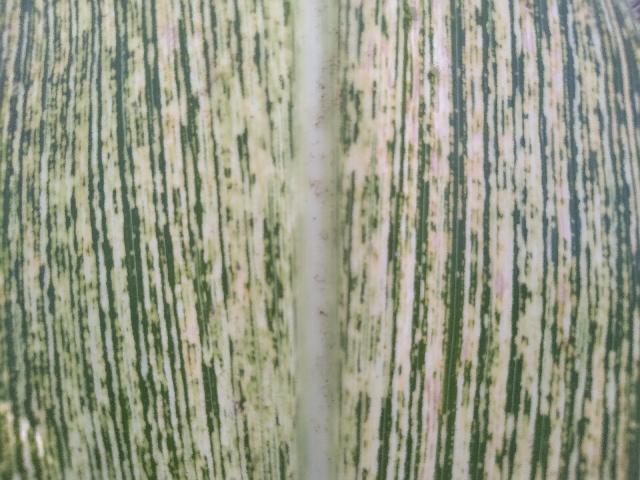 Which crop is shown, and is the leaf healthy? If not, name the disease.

maize, maize streak virus
